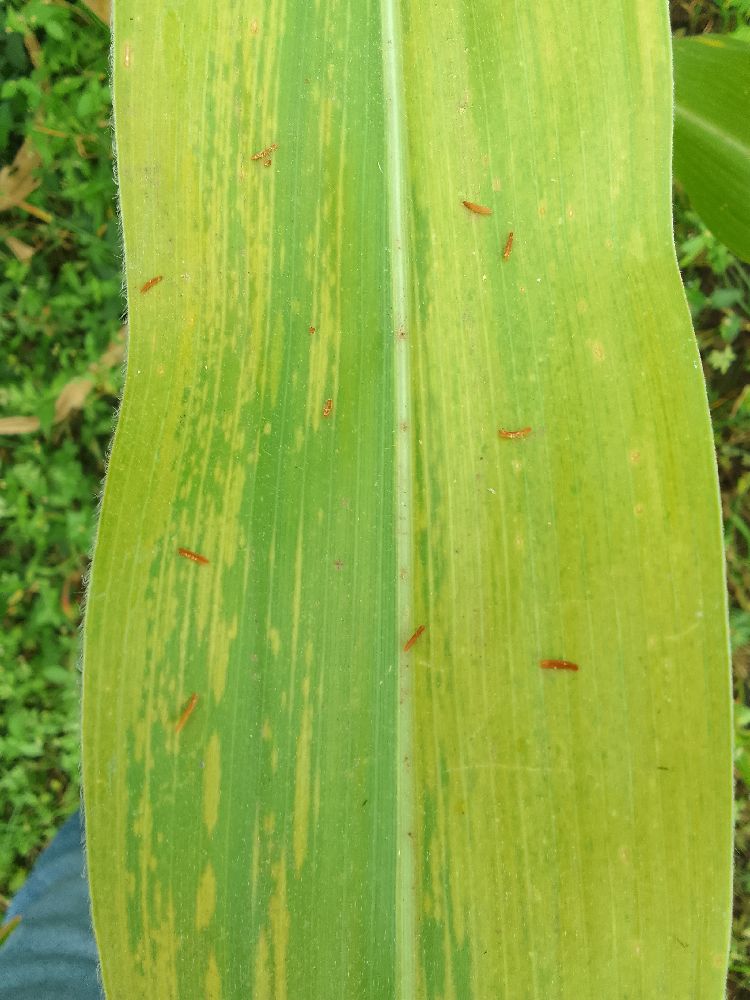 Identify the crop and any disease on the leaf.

maize, maize lethal necrosis
